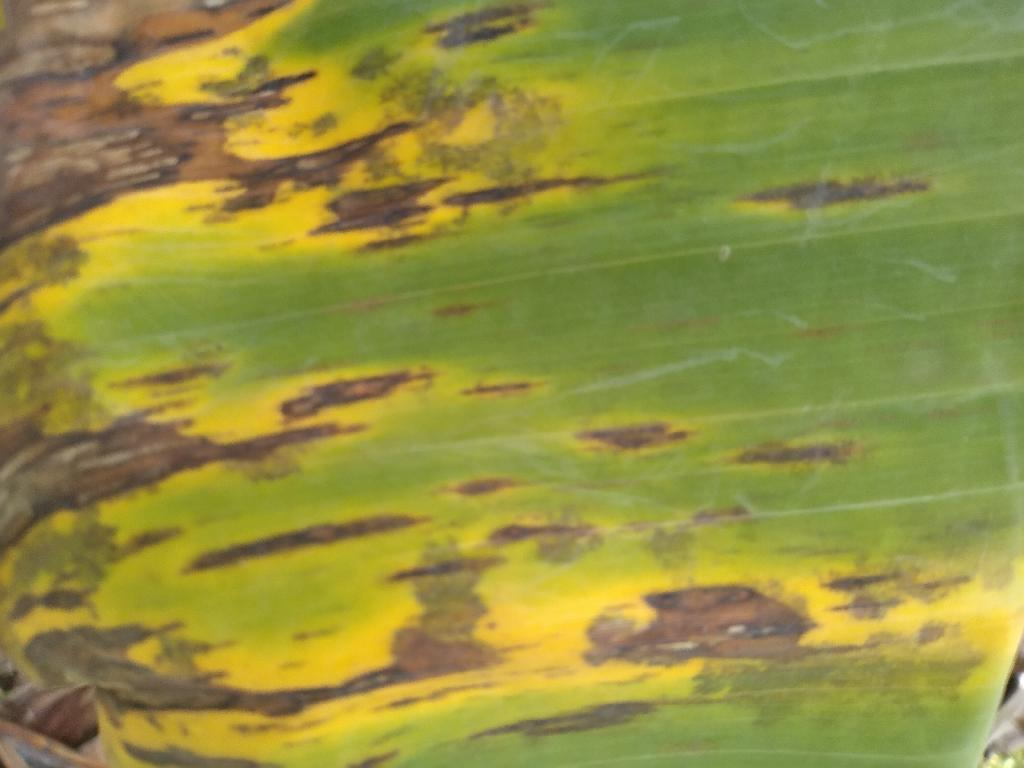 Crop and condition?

banana, black sigatoka
